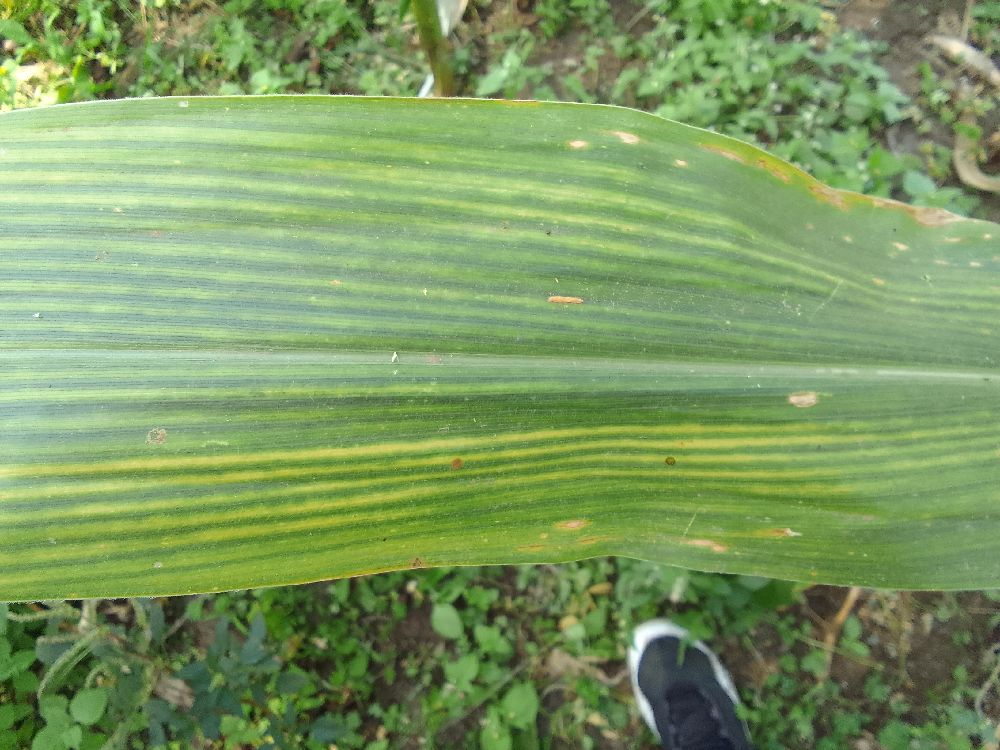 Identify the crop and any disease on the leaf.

maize, maize lethal necrosis
